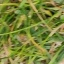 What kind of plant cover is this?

grass
